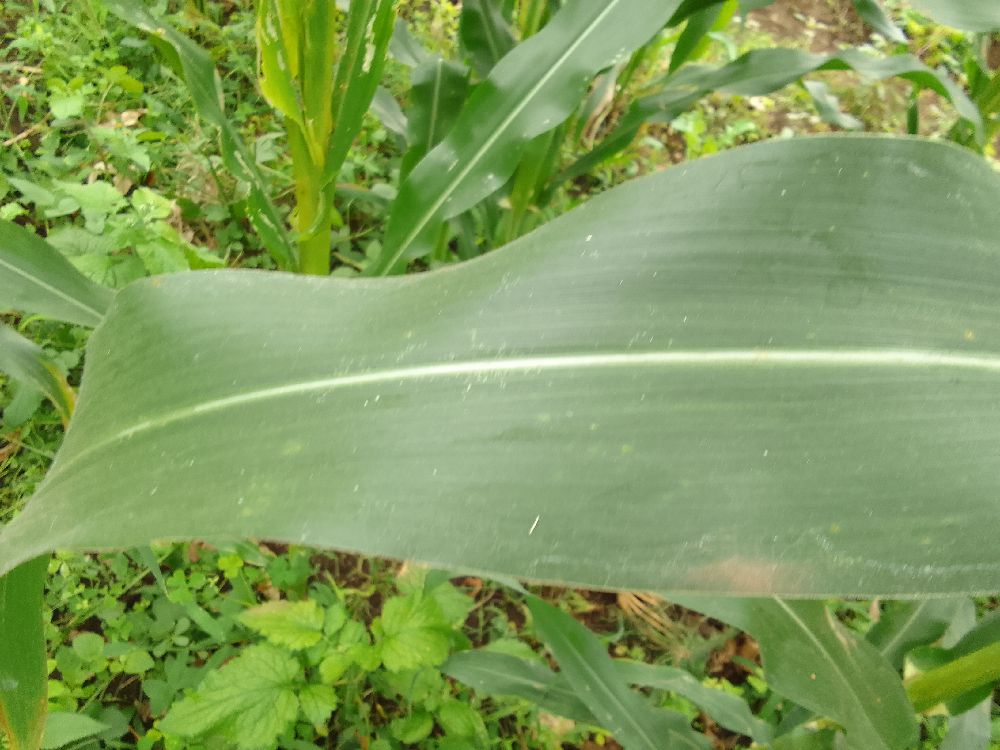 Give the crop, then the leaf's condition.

maize, healthy
